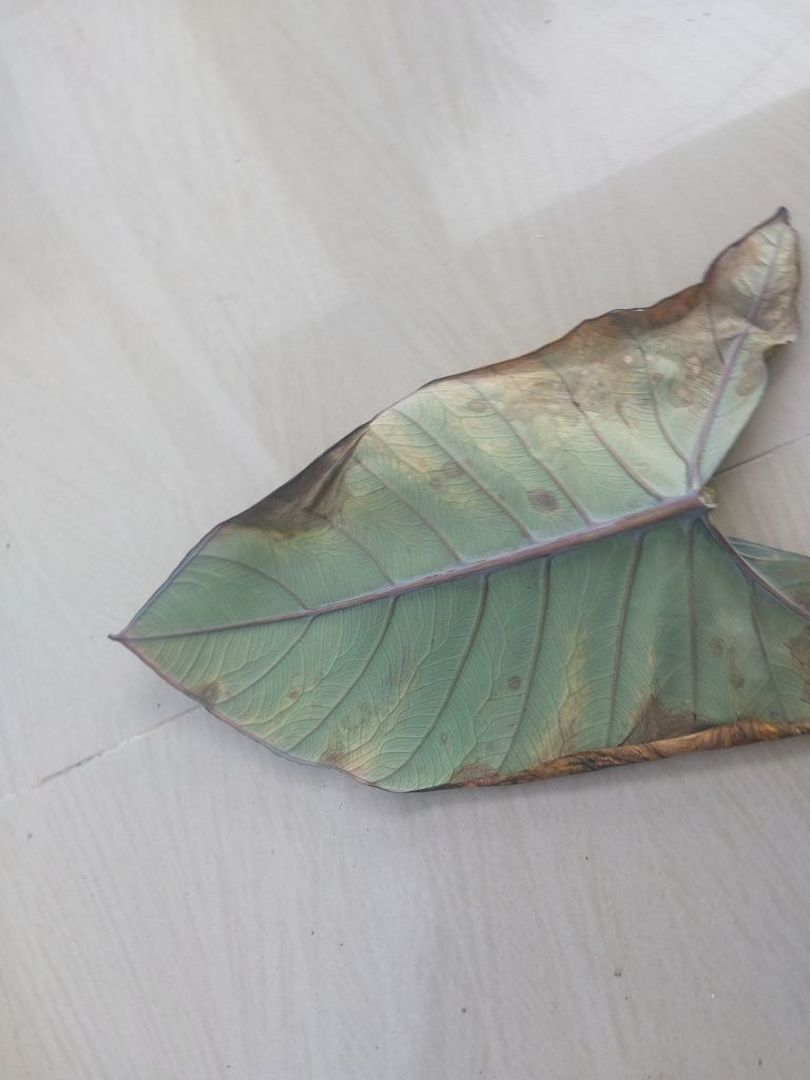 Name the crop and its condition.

taro, leaf blight
